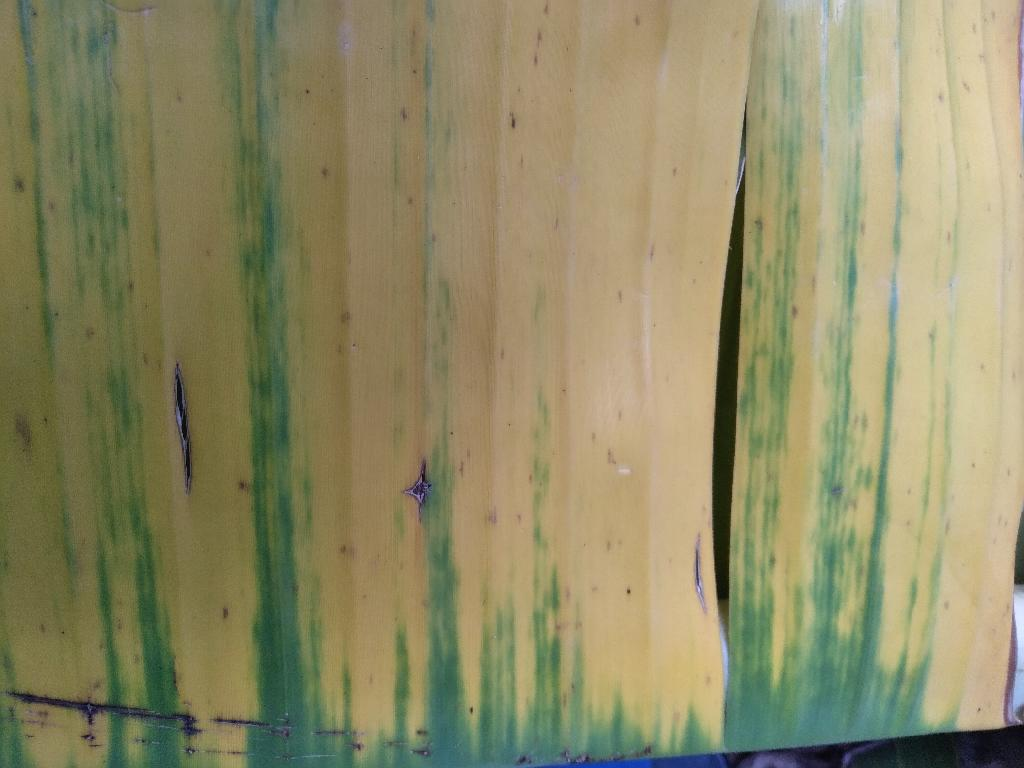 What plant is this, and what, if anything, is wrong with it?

banana, fusarium wilt race 1
